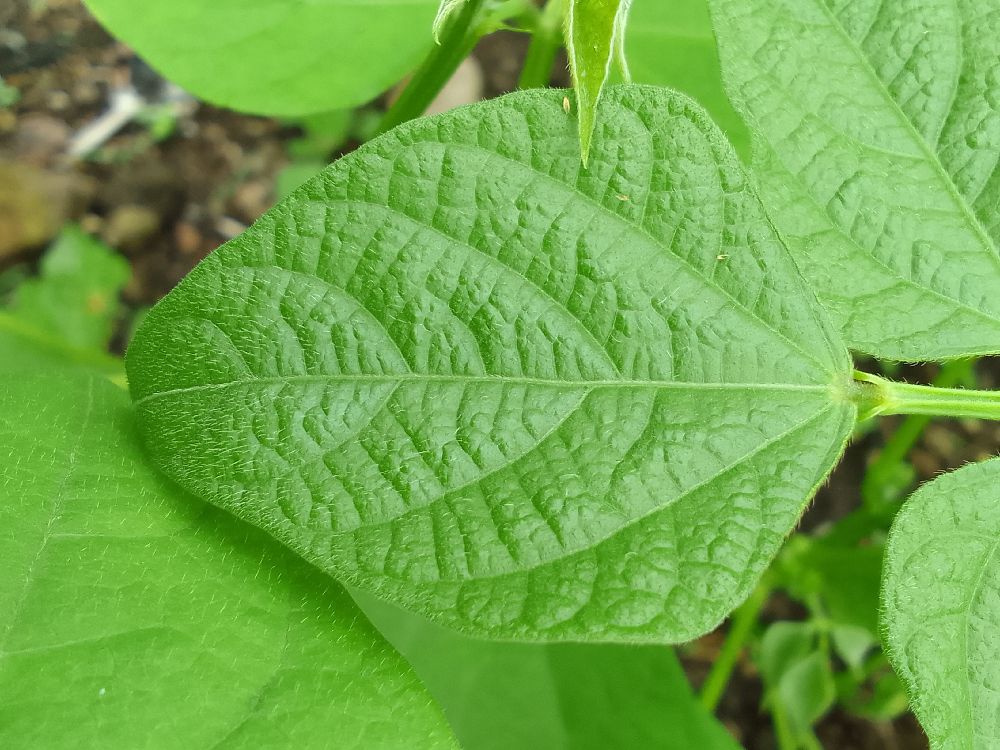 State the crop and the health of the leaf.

common bean, healthy
